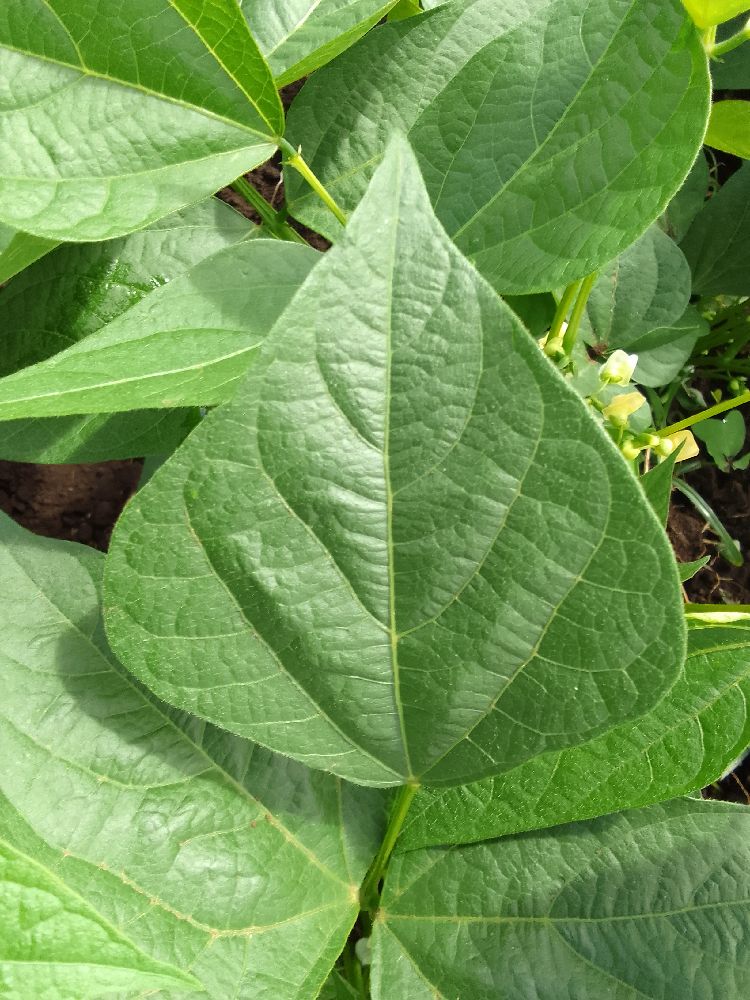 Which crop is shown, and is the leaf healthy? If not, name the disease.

common bean, healthy
